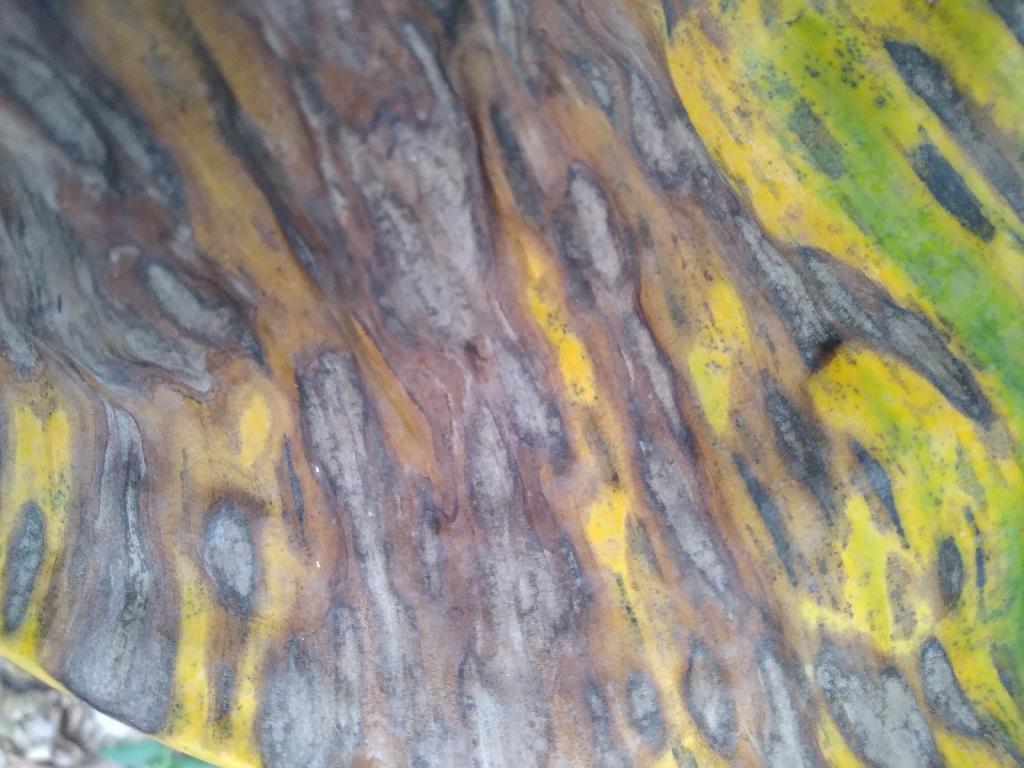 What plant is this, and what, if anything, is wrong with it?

banana, black sigatoka
